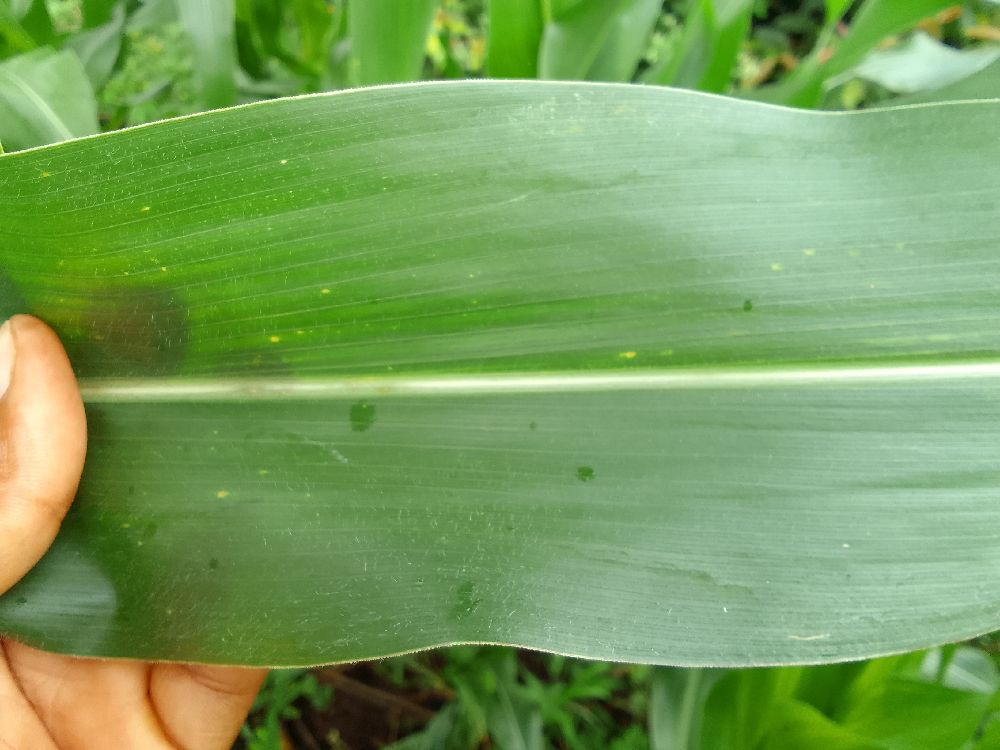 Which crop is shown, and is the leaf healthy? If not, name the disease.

maize, healthy
